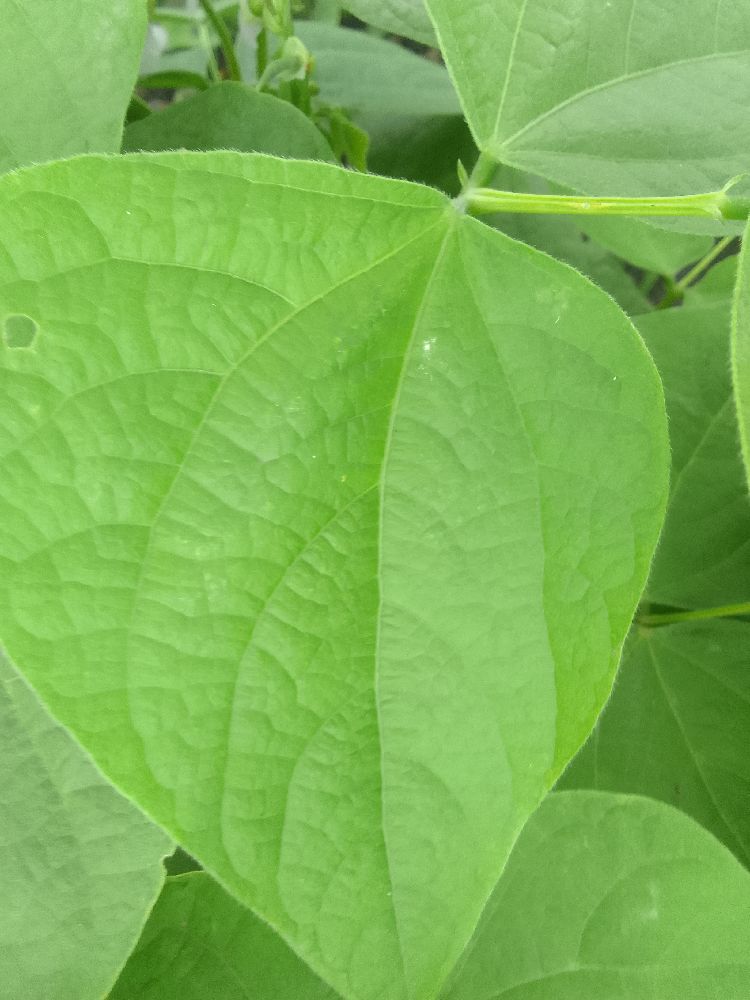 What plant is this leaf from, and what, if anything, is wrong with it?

common bean, healthy
